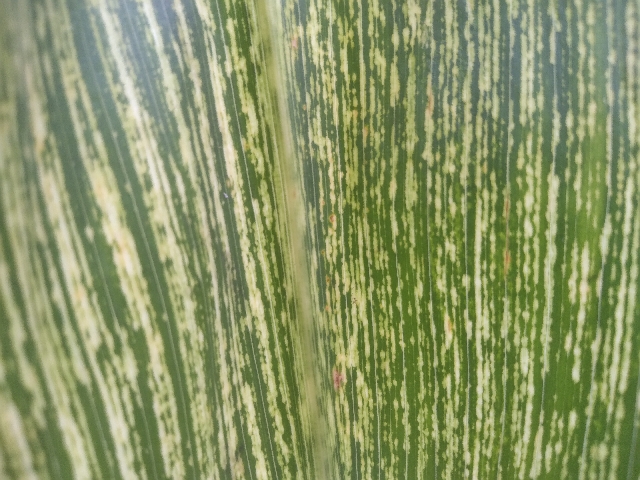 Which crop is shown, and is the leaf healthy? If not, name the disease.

maize, maize streak virus
